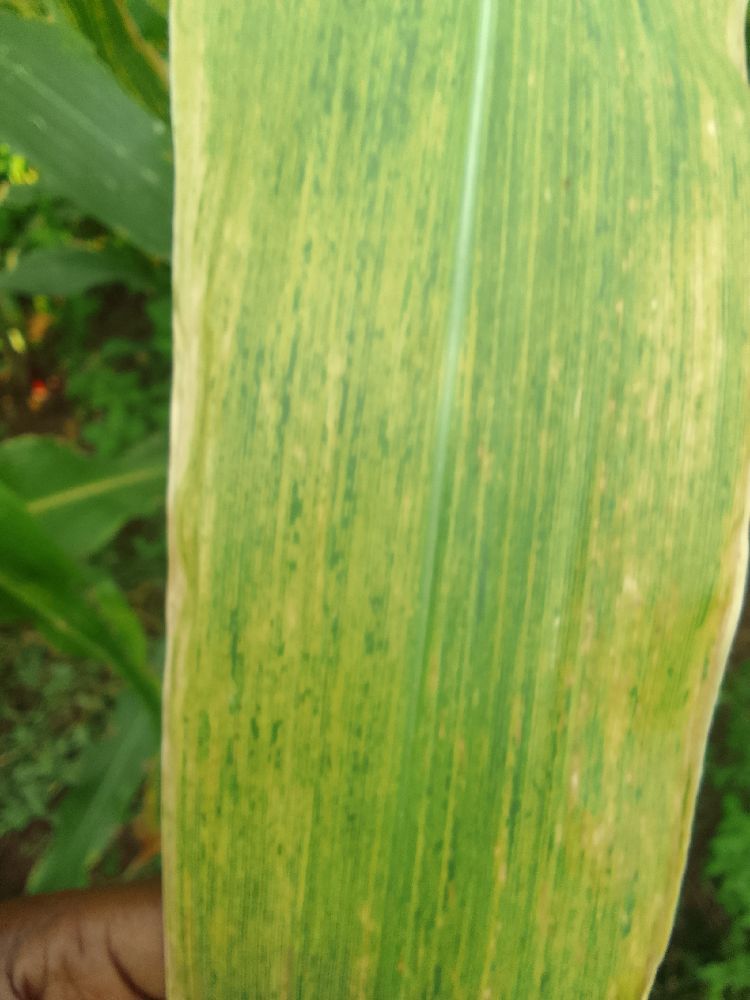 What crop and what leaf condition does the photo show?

maize, maize lethal necrosis
